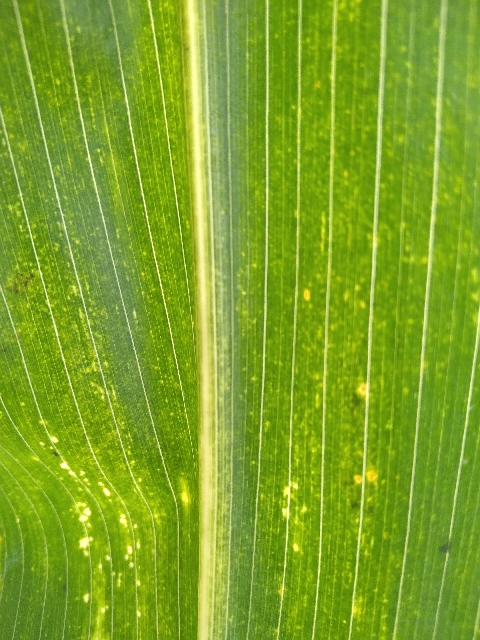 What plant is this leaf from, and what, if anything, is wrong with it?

maize, maize lethal necrosis
